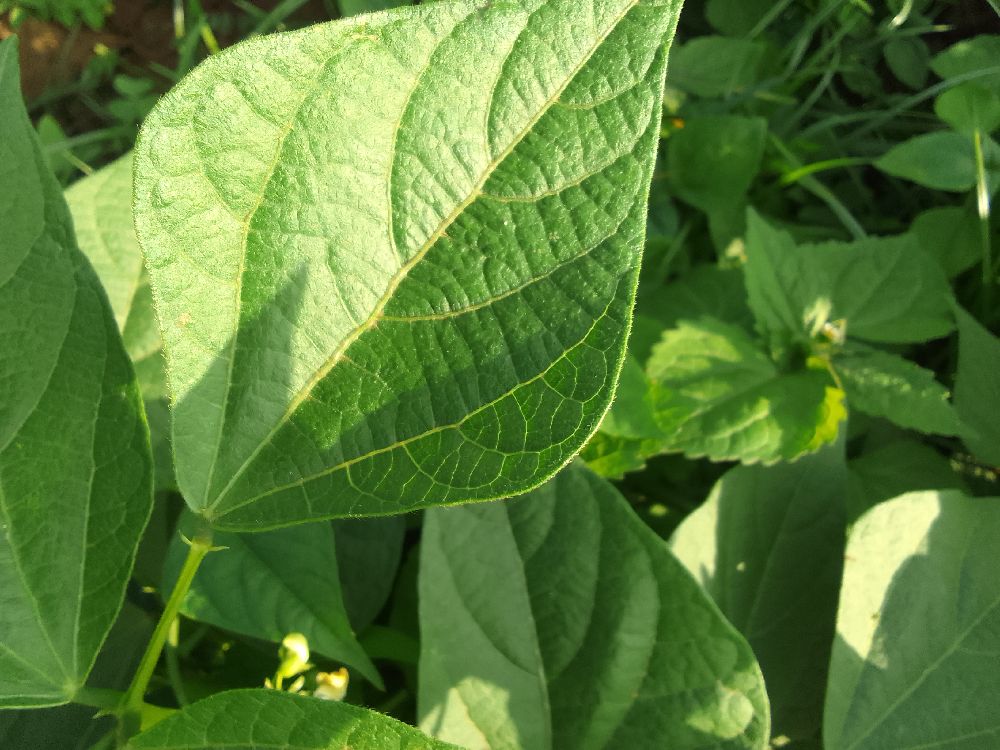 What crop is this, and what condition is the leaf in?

common bean, healthy
